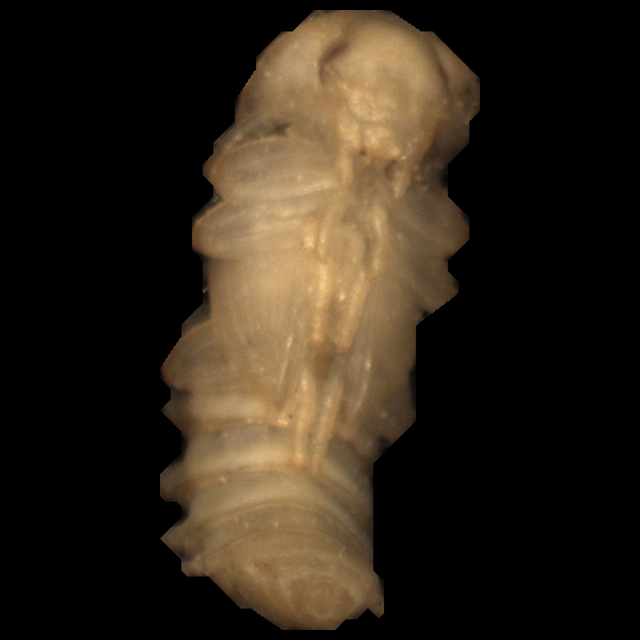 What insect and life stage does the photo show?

mealworm pupa
